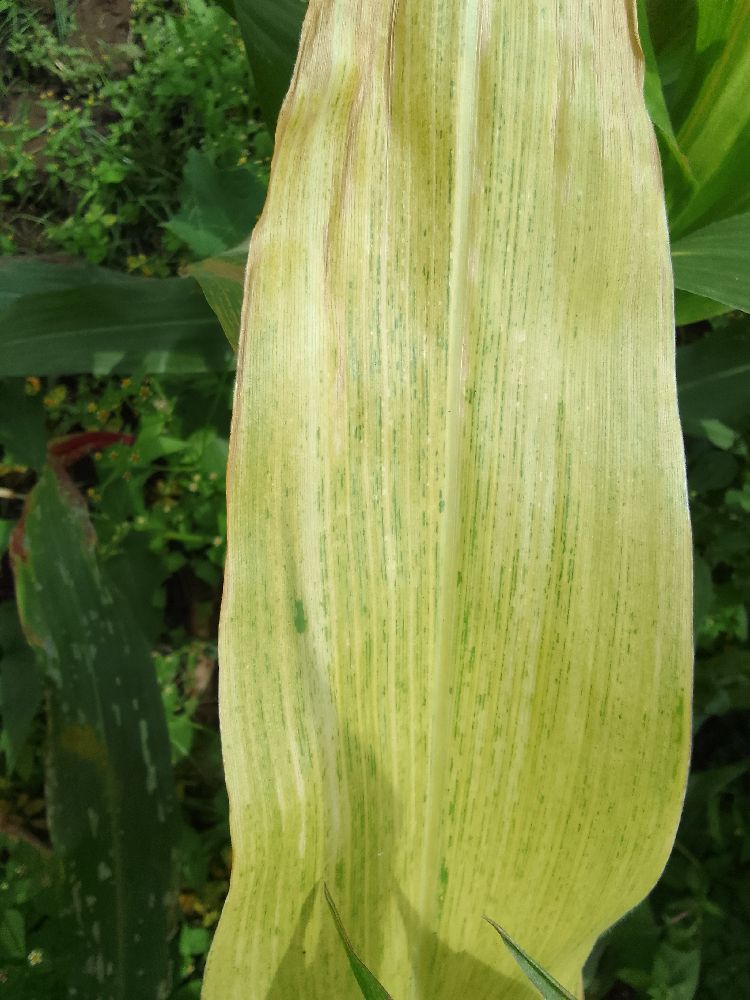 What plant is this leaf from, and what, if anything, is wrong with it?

maize, maize lethal necrosis
